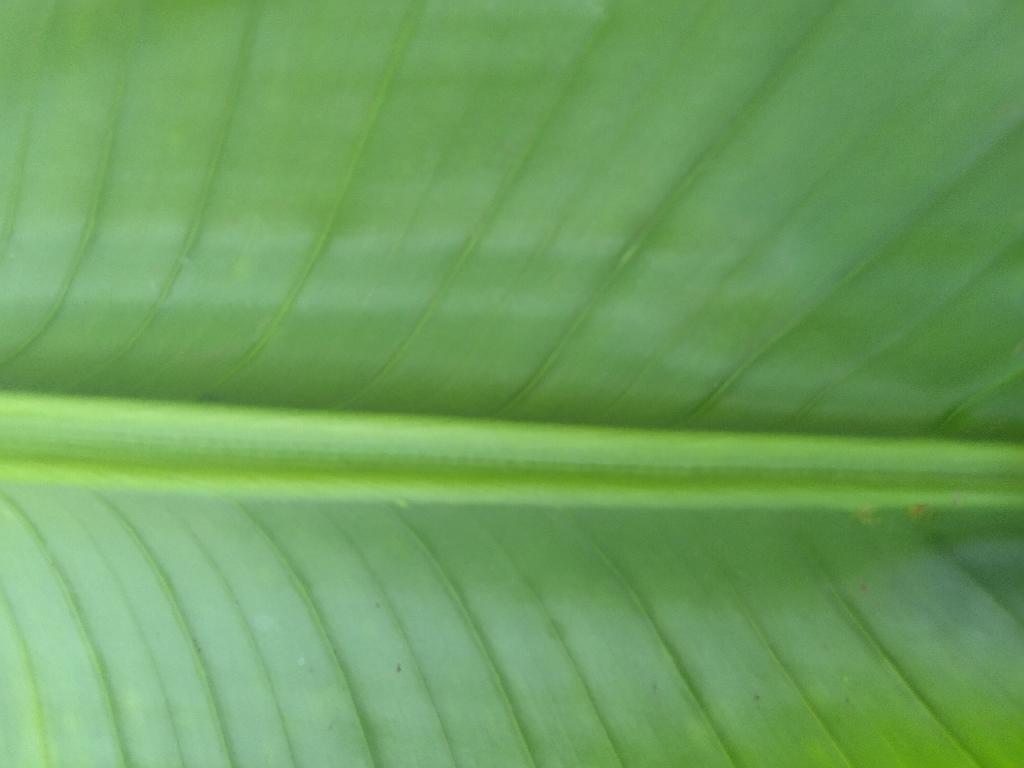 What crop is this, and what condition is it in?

banana, healthy
